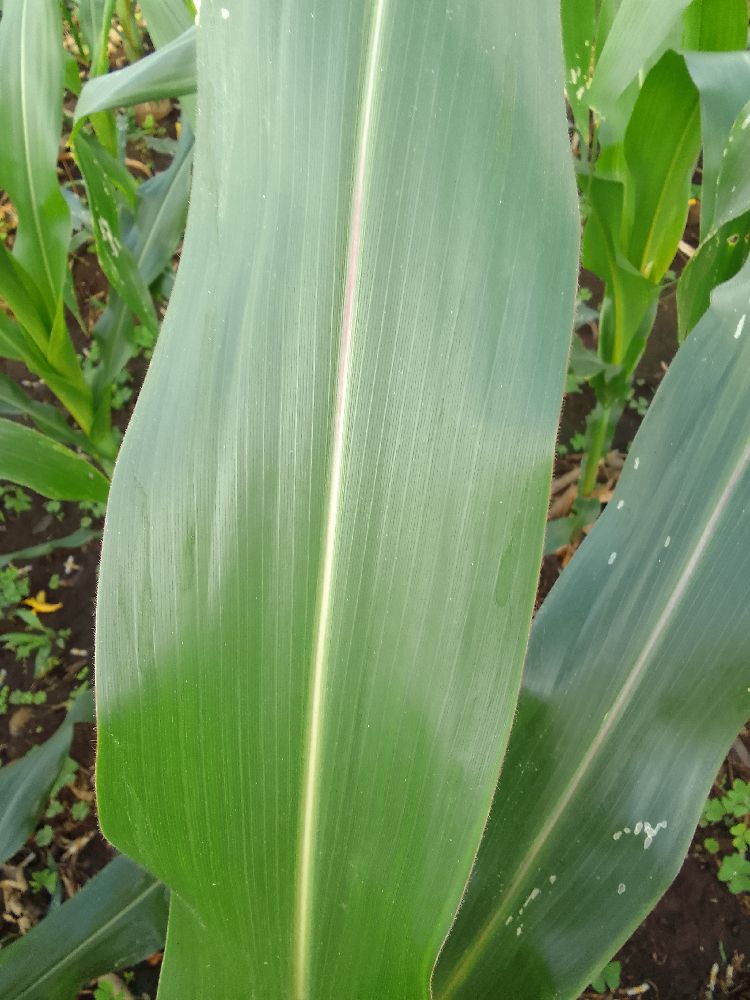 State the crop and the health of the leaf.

maize, healthy
